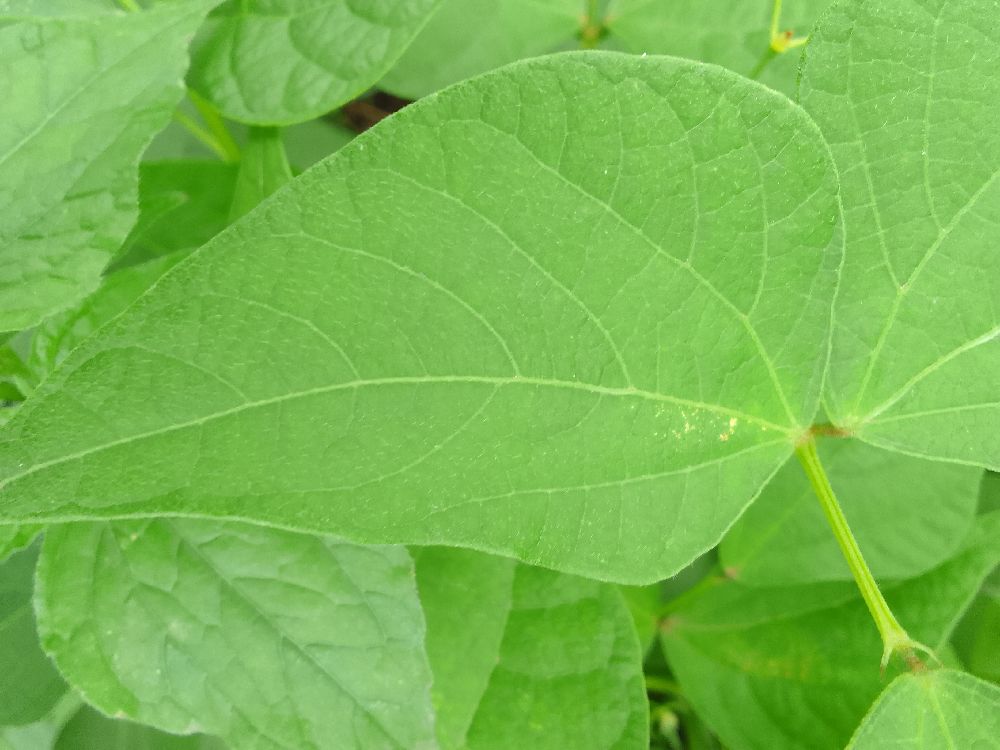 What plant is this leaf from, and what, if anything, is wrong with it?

common bean, healthy
